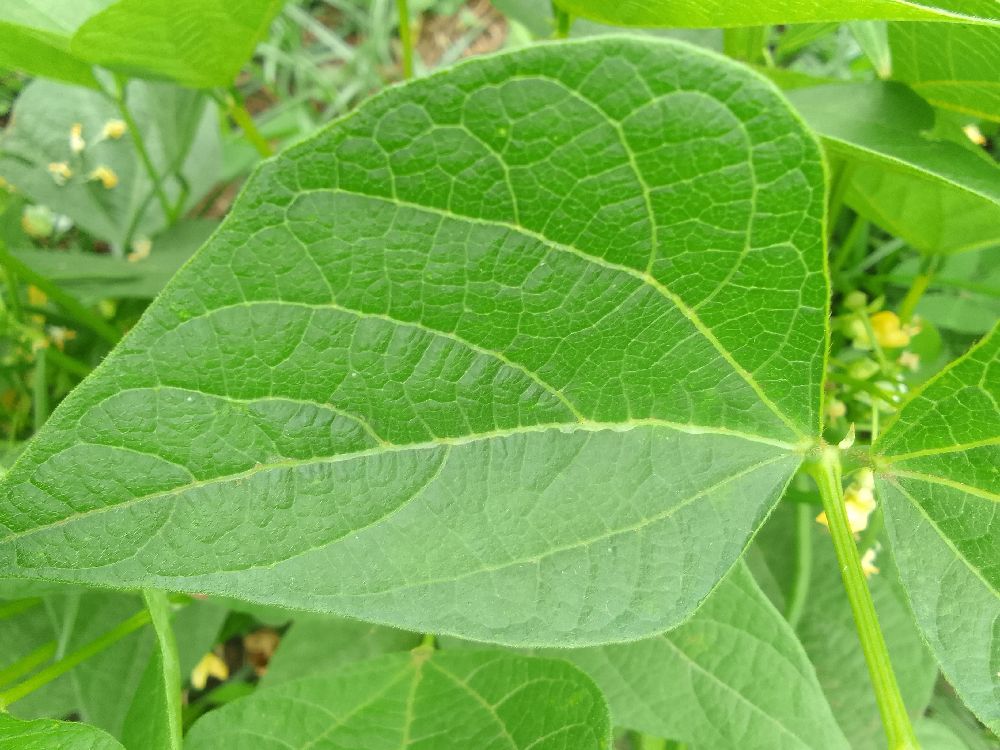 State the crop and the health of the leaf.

common bean, healthy
